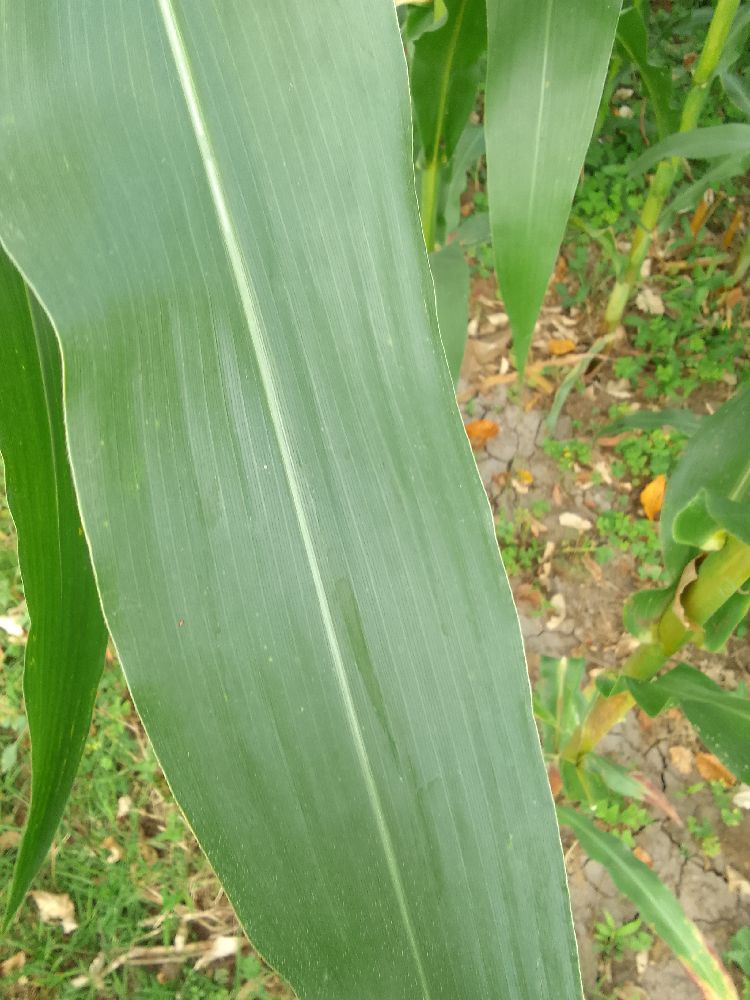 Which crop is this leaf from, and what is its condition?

maize, healthy
